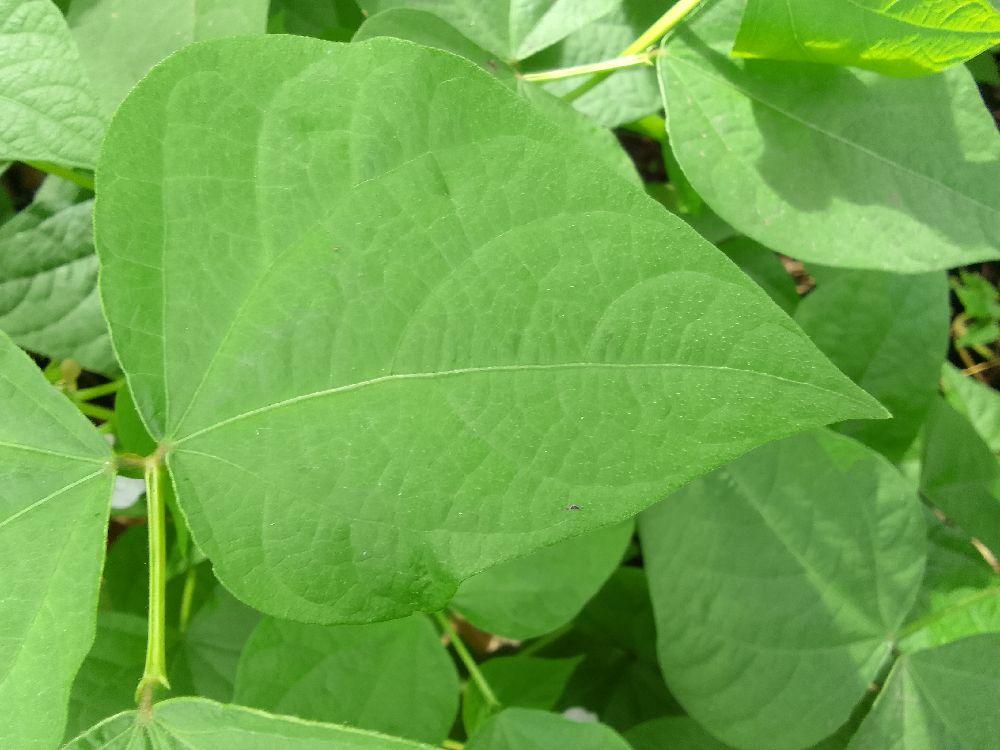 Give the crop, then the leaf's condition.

common bean, healthy
